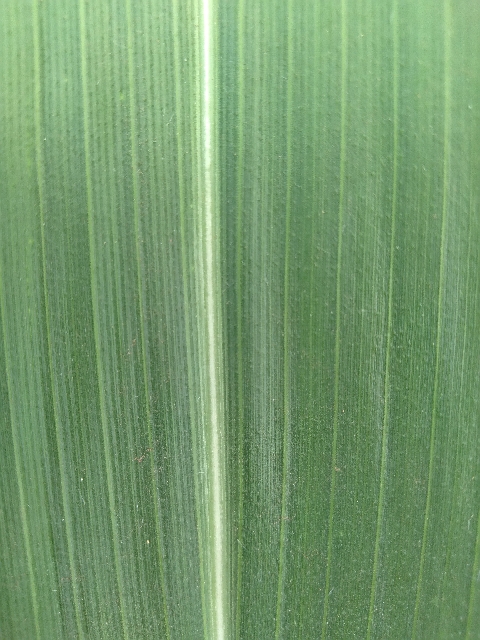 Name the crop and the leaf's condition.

maize, healthy
